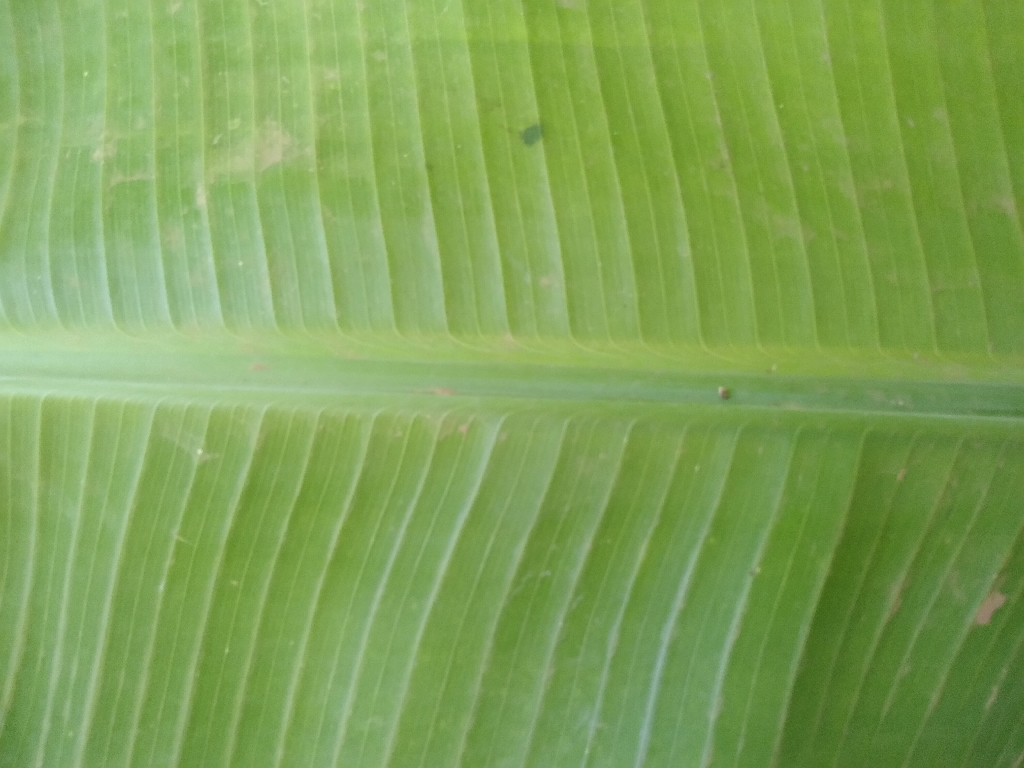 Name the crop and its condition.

banana, healthy
